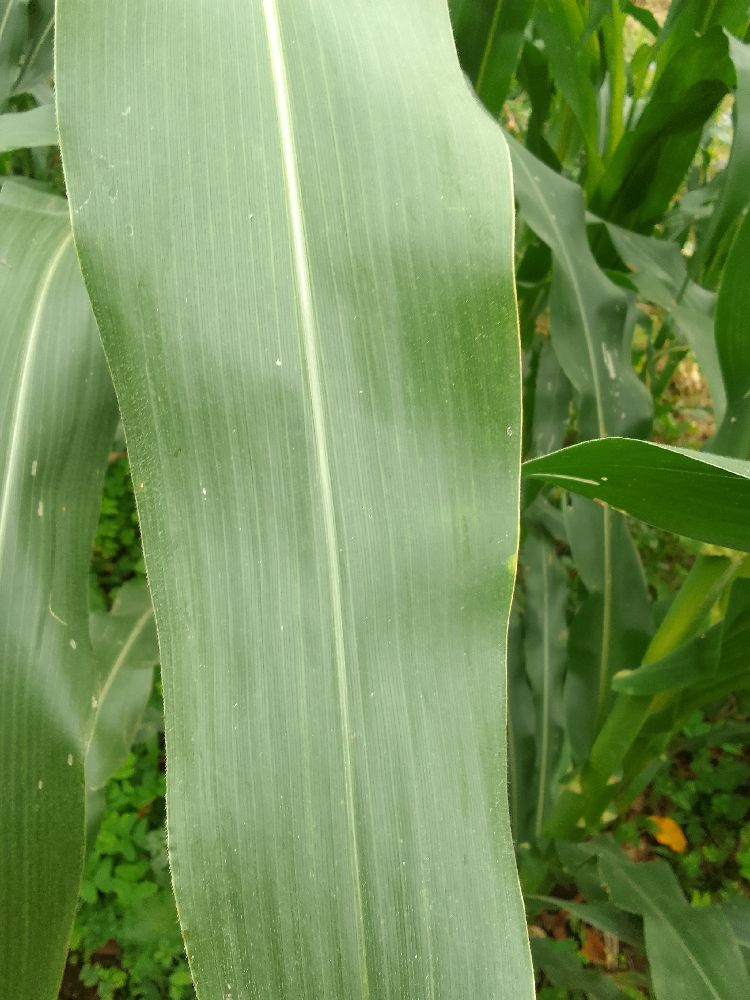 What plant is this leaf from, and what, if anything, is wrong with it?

maize, healthy
